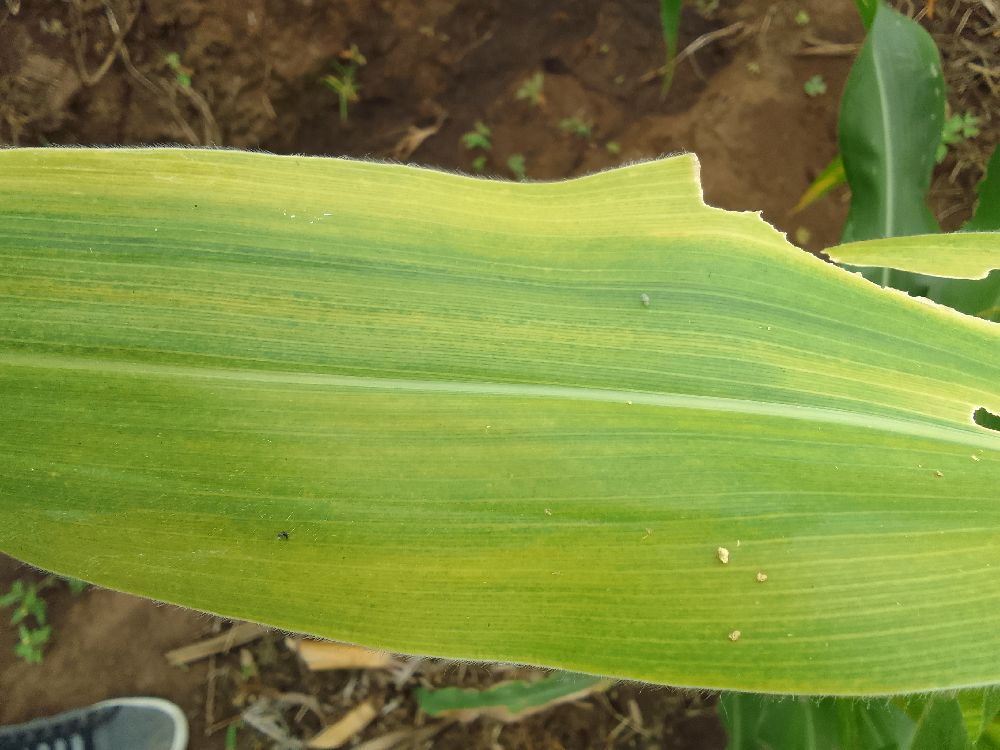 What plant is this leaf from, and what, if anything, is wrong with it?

maize, maize lethal necrosis
